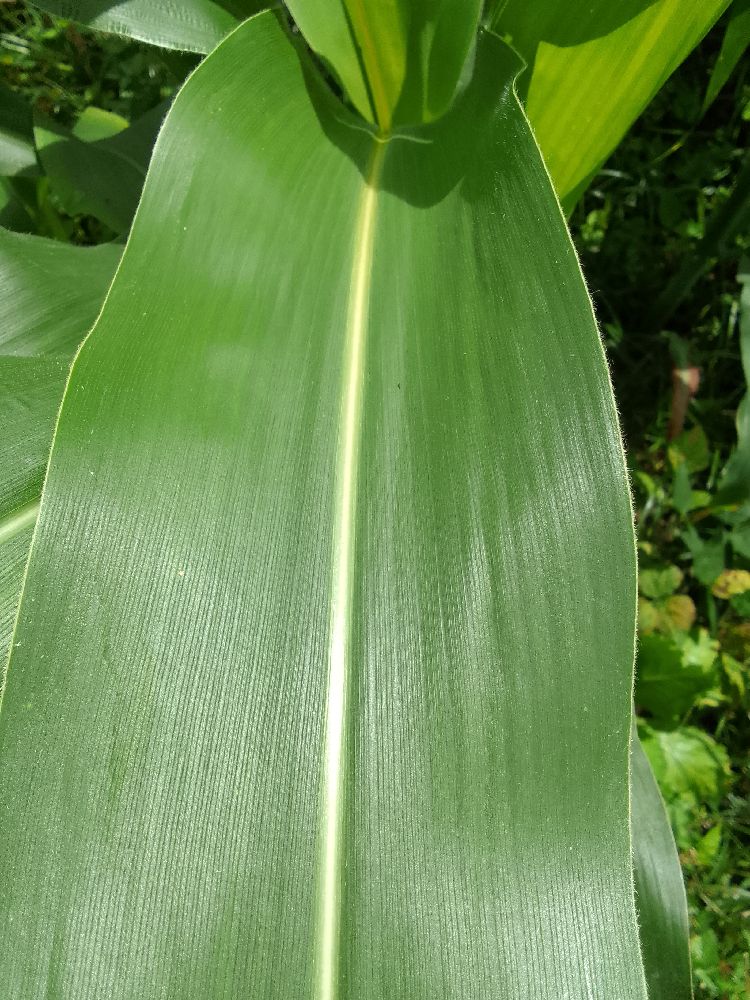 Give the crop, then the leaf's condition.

maize, healthy
